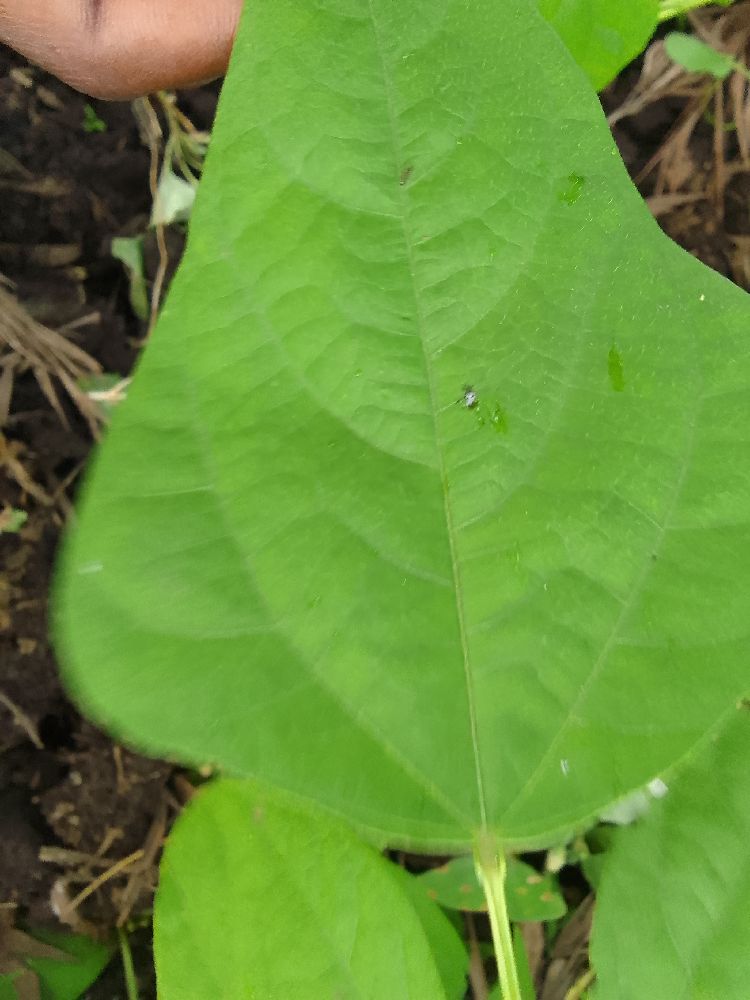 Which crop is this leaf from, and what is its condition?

common bean, healthy
